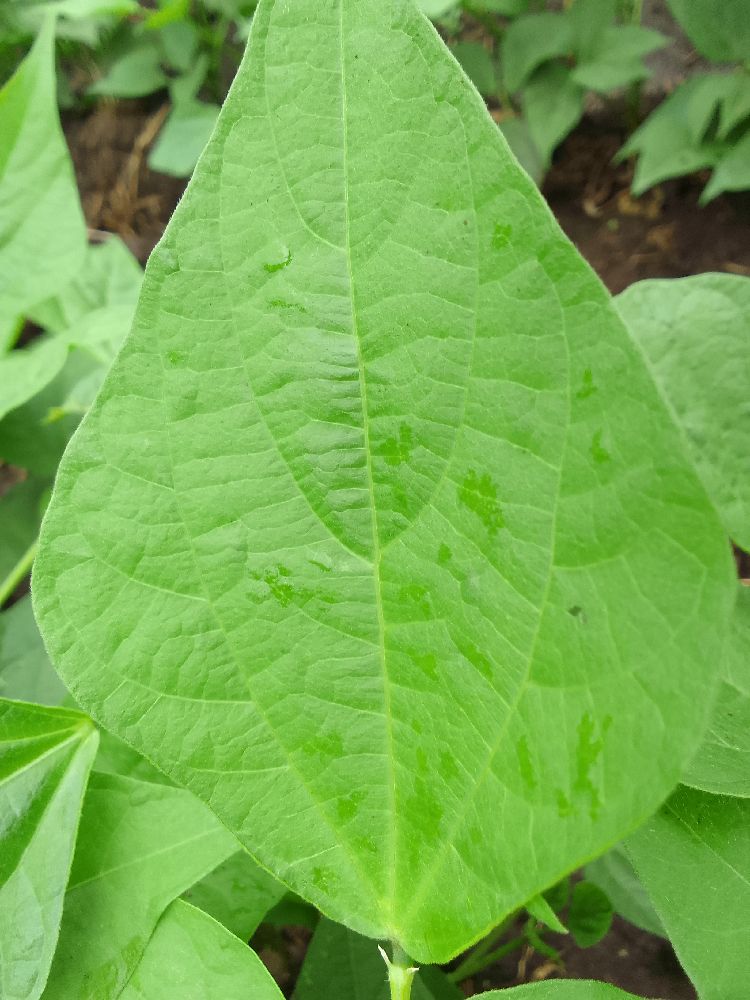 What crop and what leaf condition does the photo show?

common bean, healthy
